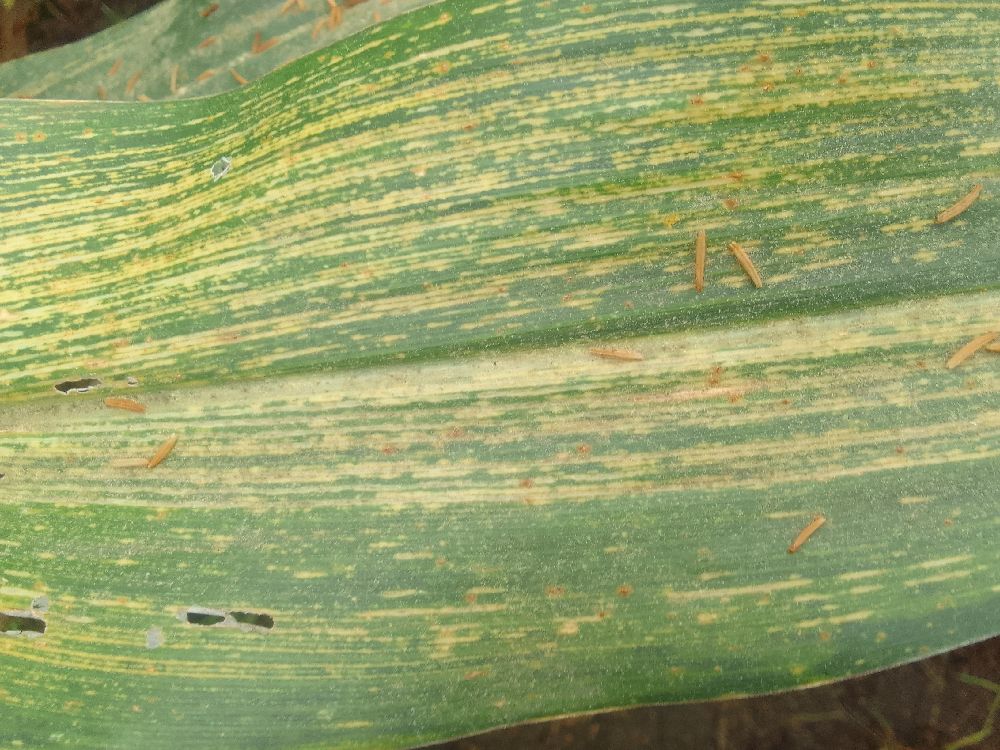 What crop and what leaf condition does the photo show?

maize, maize streak virus
